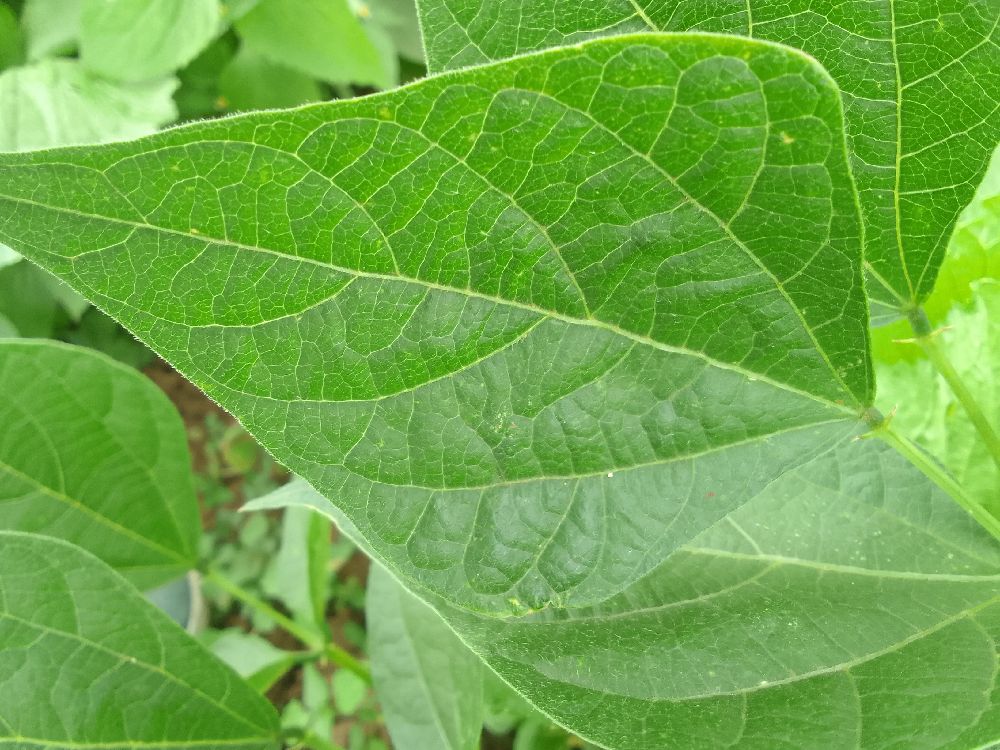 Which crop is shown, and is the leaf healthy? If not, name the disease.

common bean, healthy
